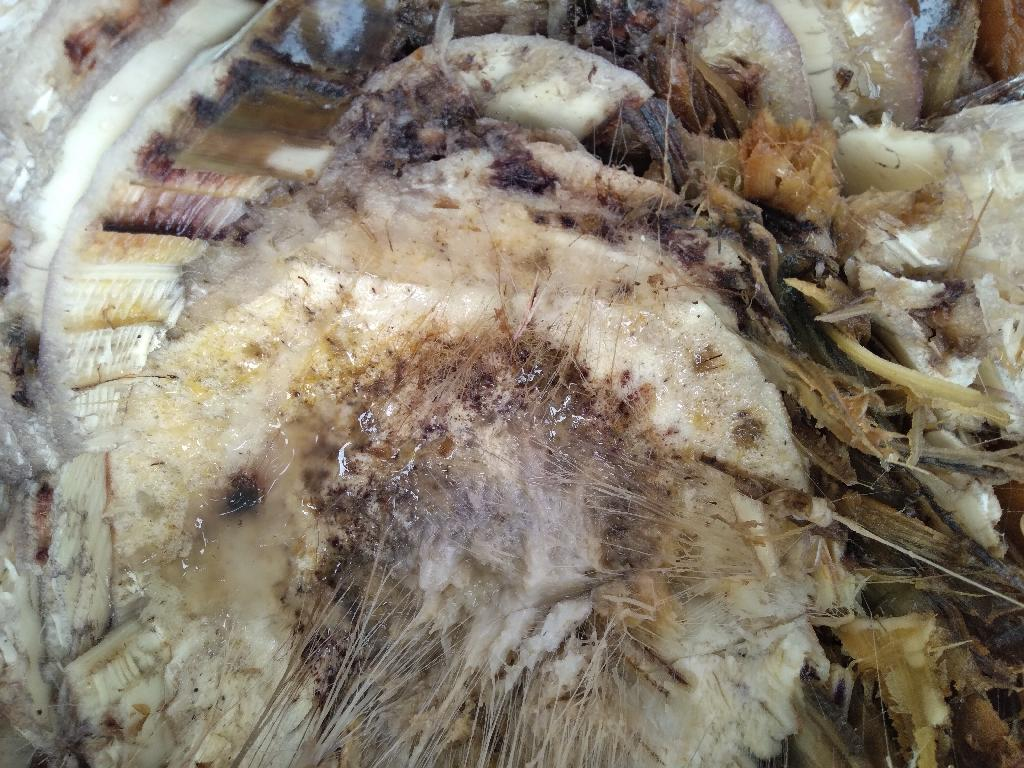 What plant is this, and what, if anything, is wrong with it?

banana, fusarium wilt race 1
